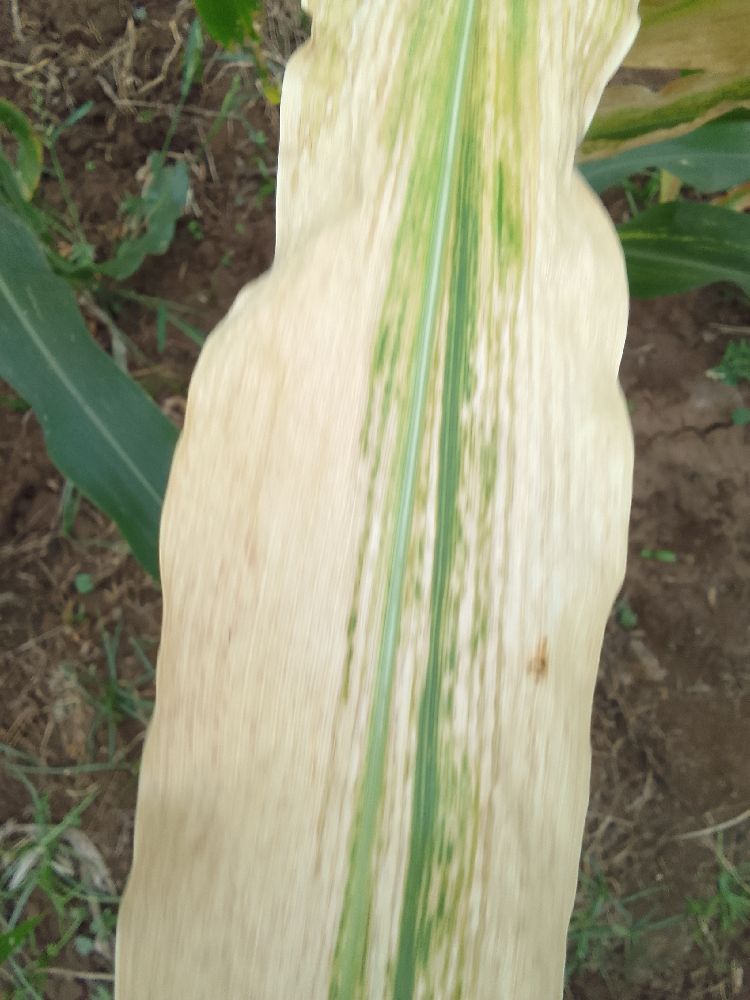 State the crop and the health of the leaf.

maize, maize lethal necrosis
